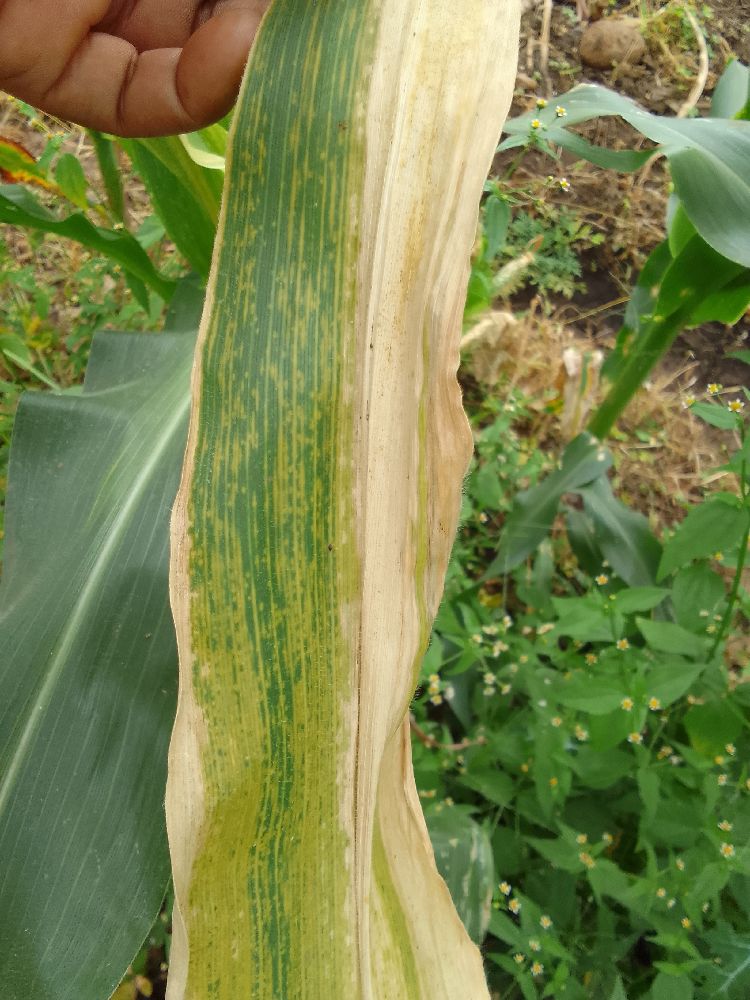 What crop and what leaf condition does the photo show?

maize, maize lethal necrosis
